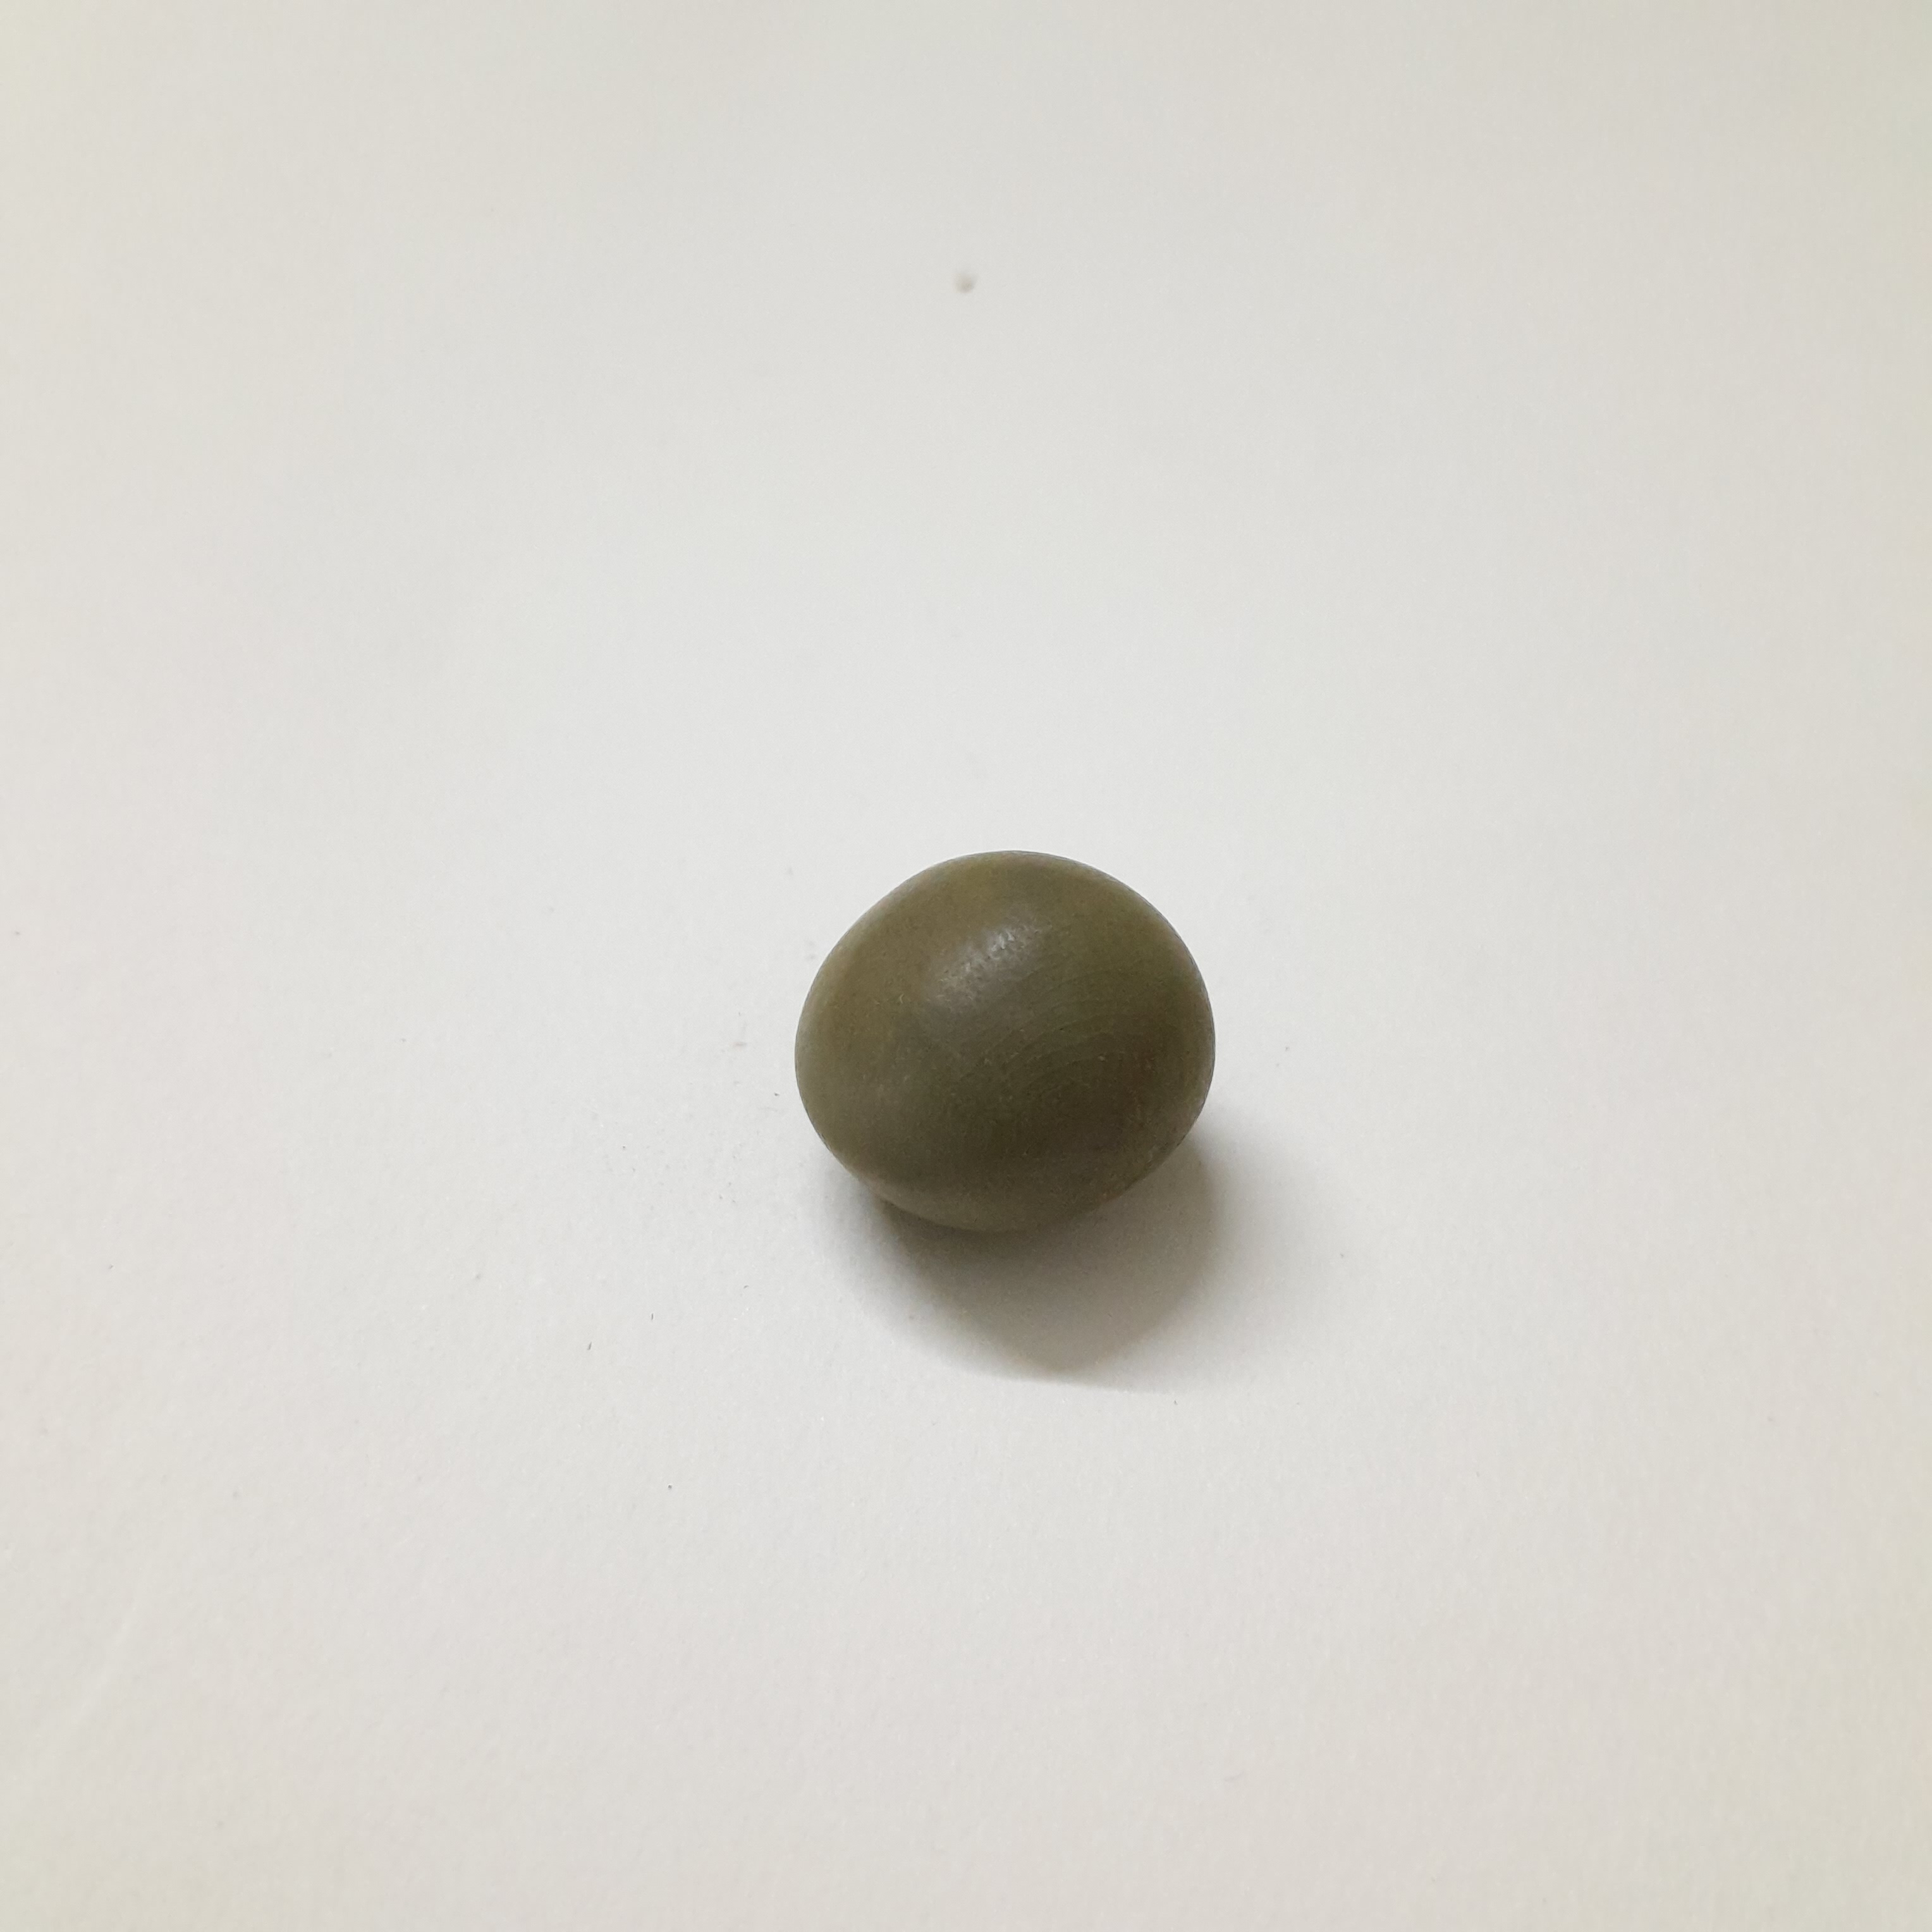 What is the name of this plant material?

sagargota
